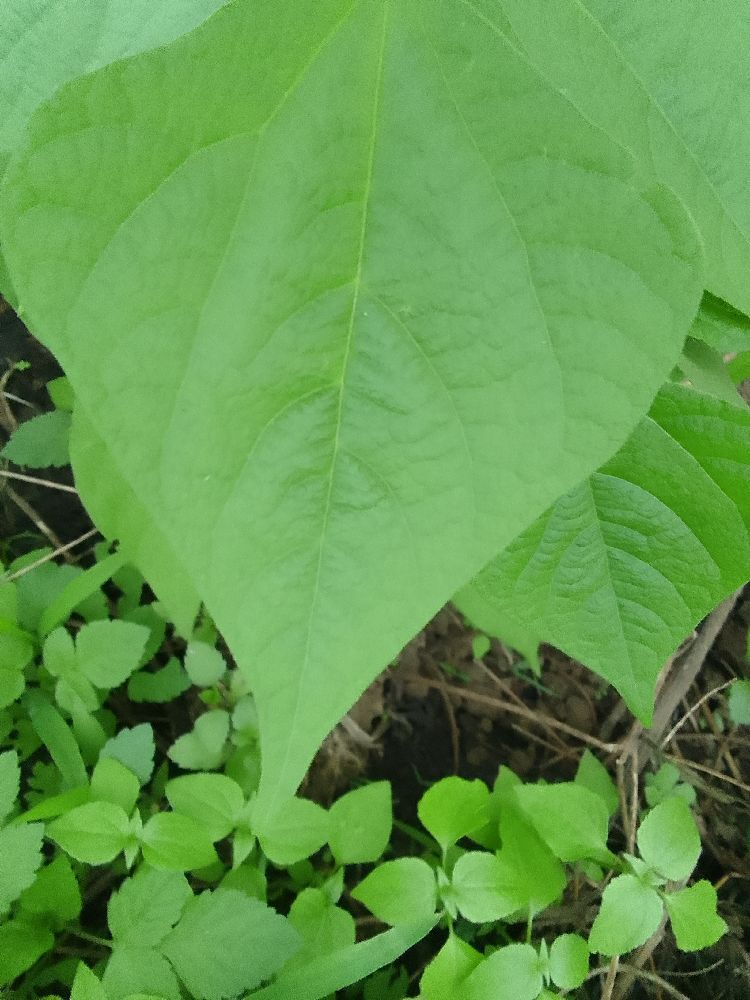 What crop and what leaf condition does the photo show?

common bean, healthy
